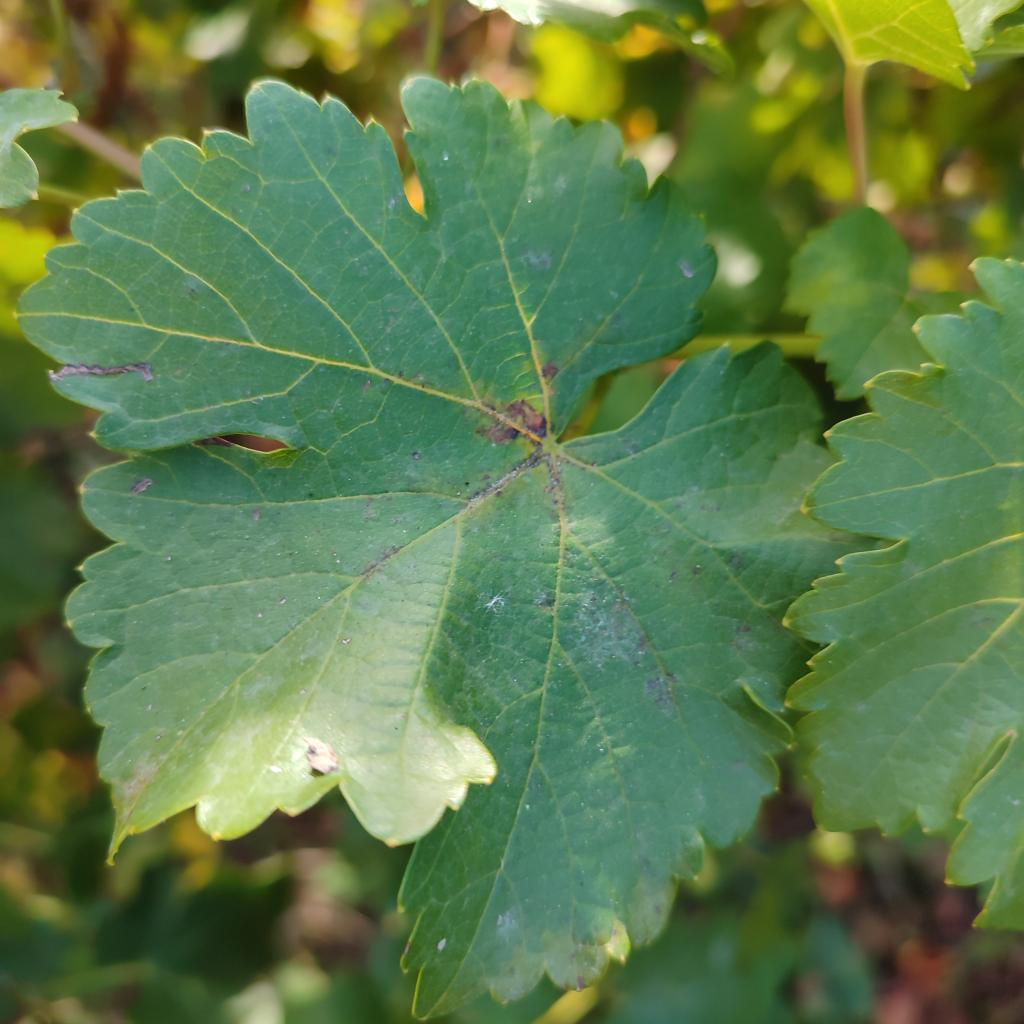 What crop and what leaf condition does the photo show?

grapevine, powdery mildew
